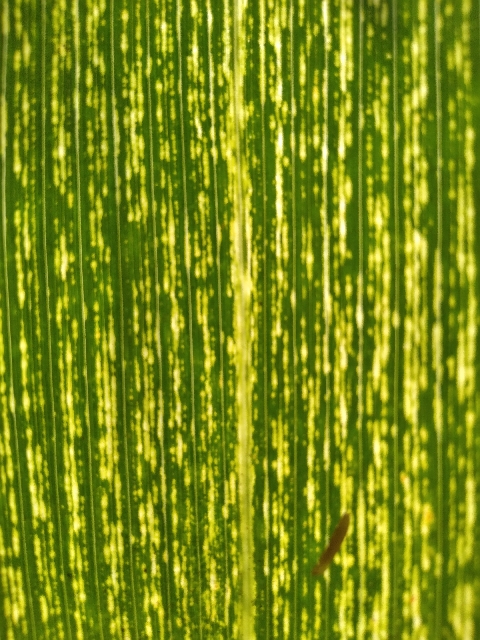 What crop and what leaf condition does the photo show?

maize, maize streak virus
